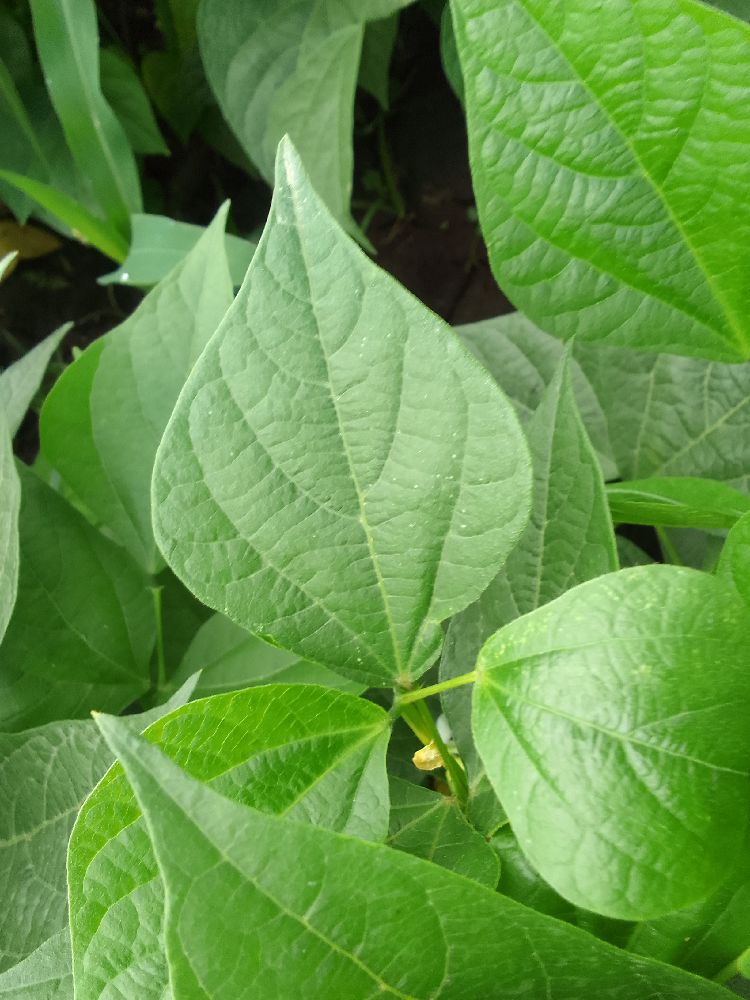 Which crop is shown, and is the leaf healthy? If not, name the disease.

common bean, healthy
